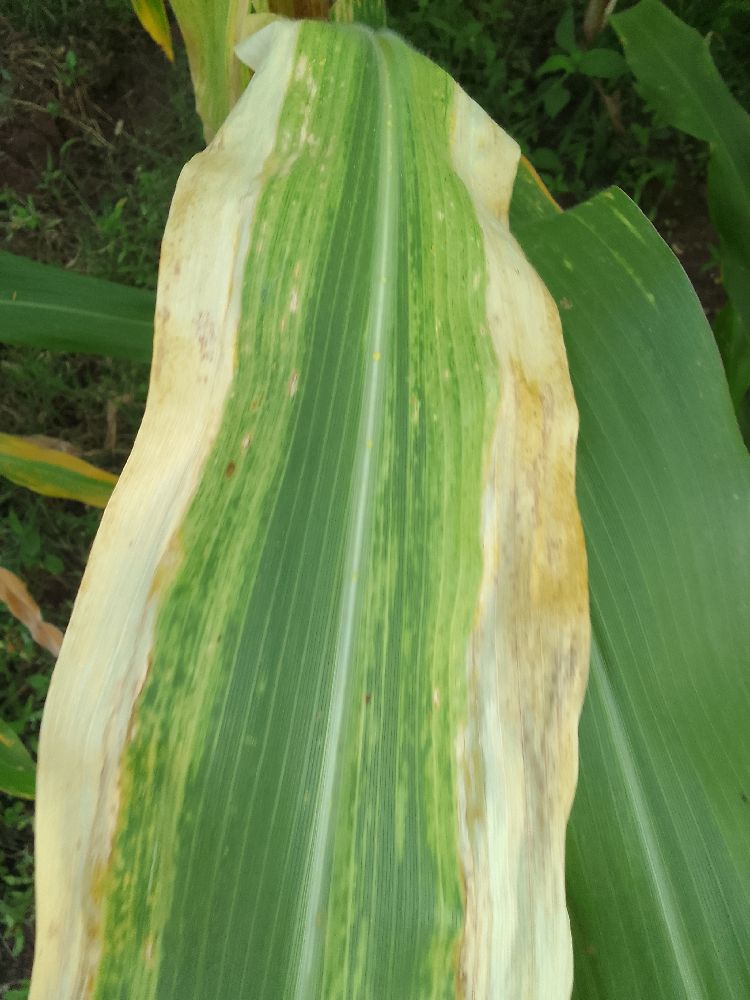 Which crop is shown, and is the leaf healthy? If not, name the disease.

maize, maize lethal necrosis
